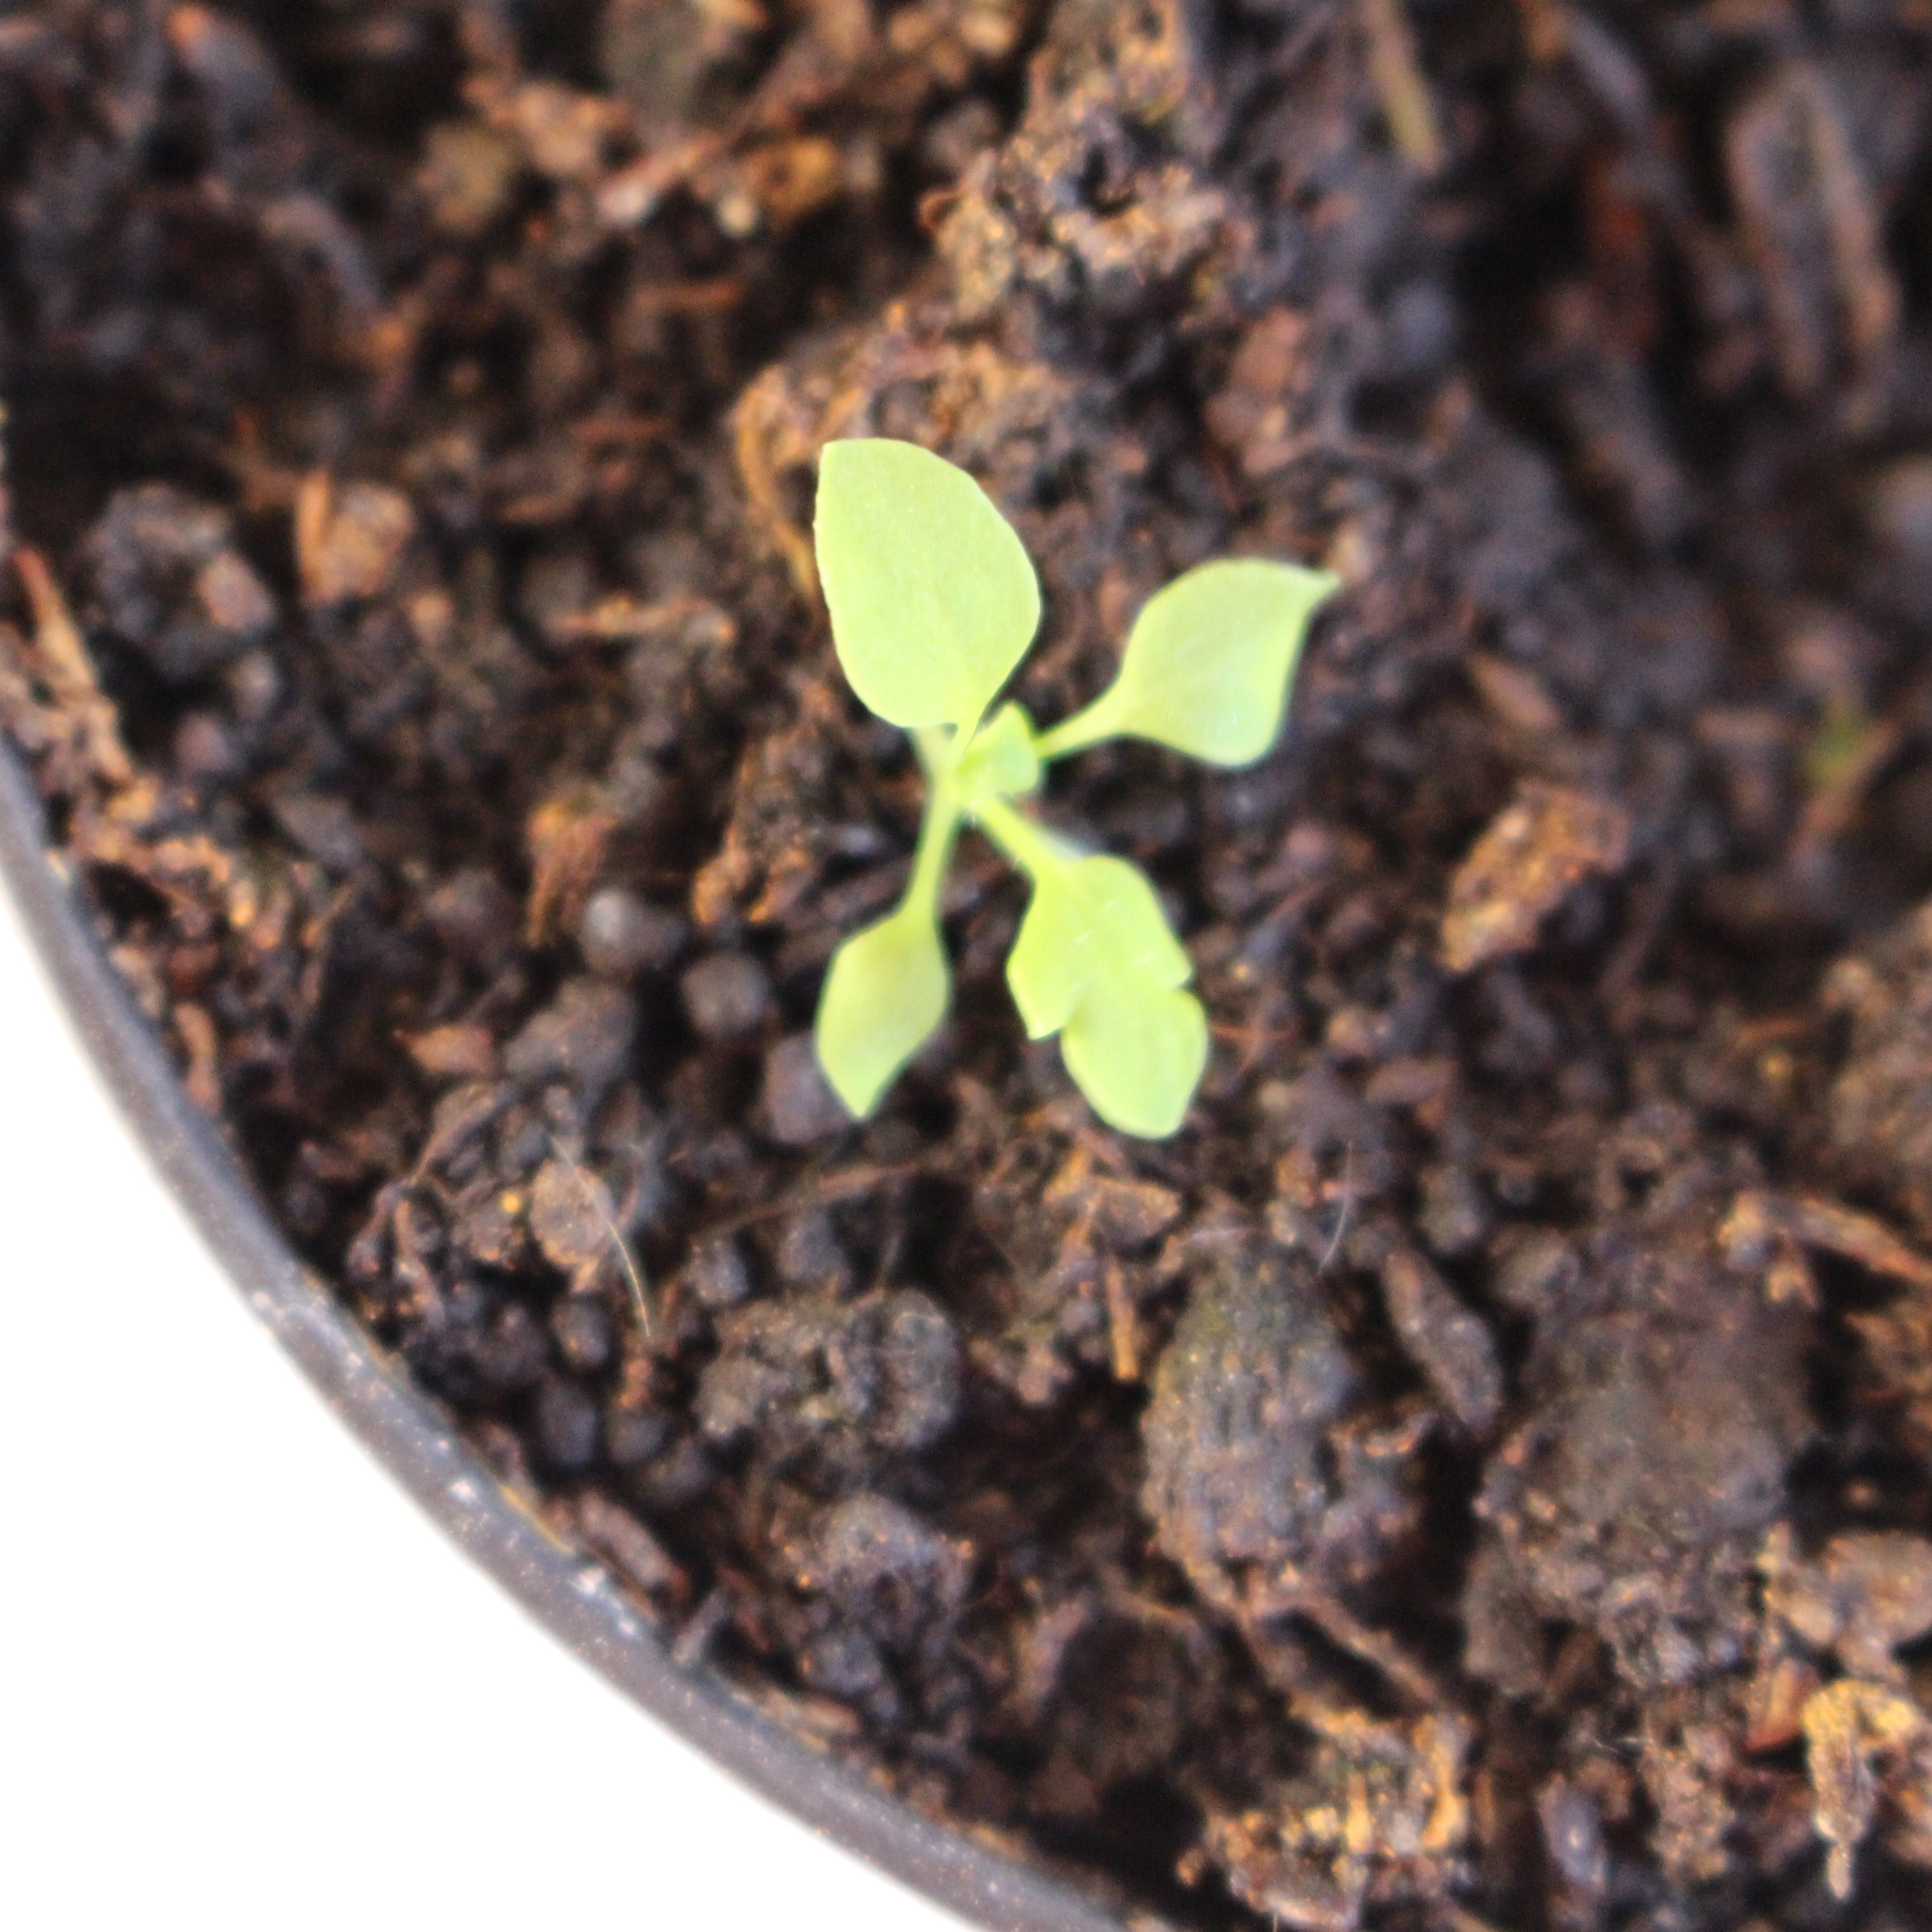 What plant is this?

Papaver rhoeas
